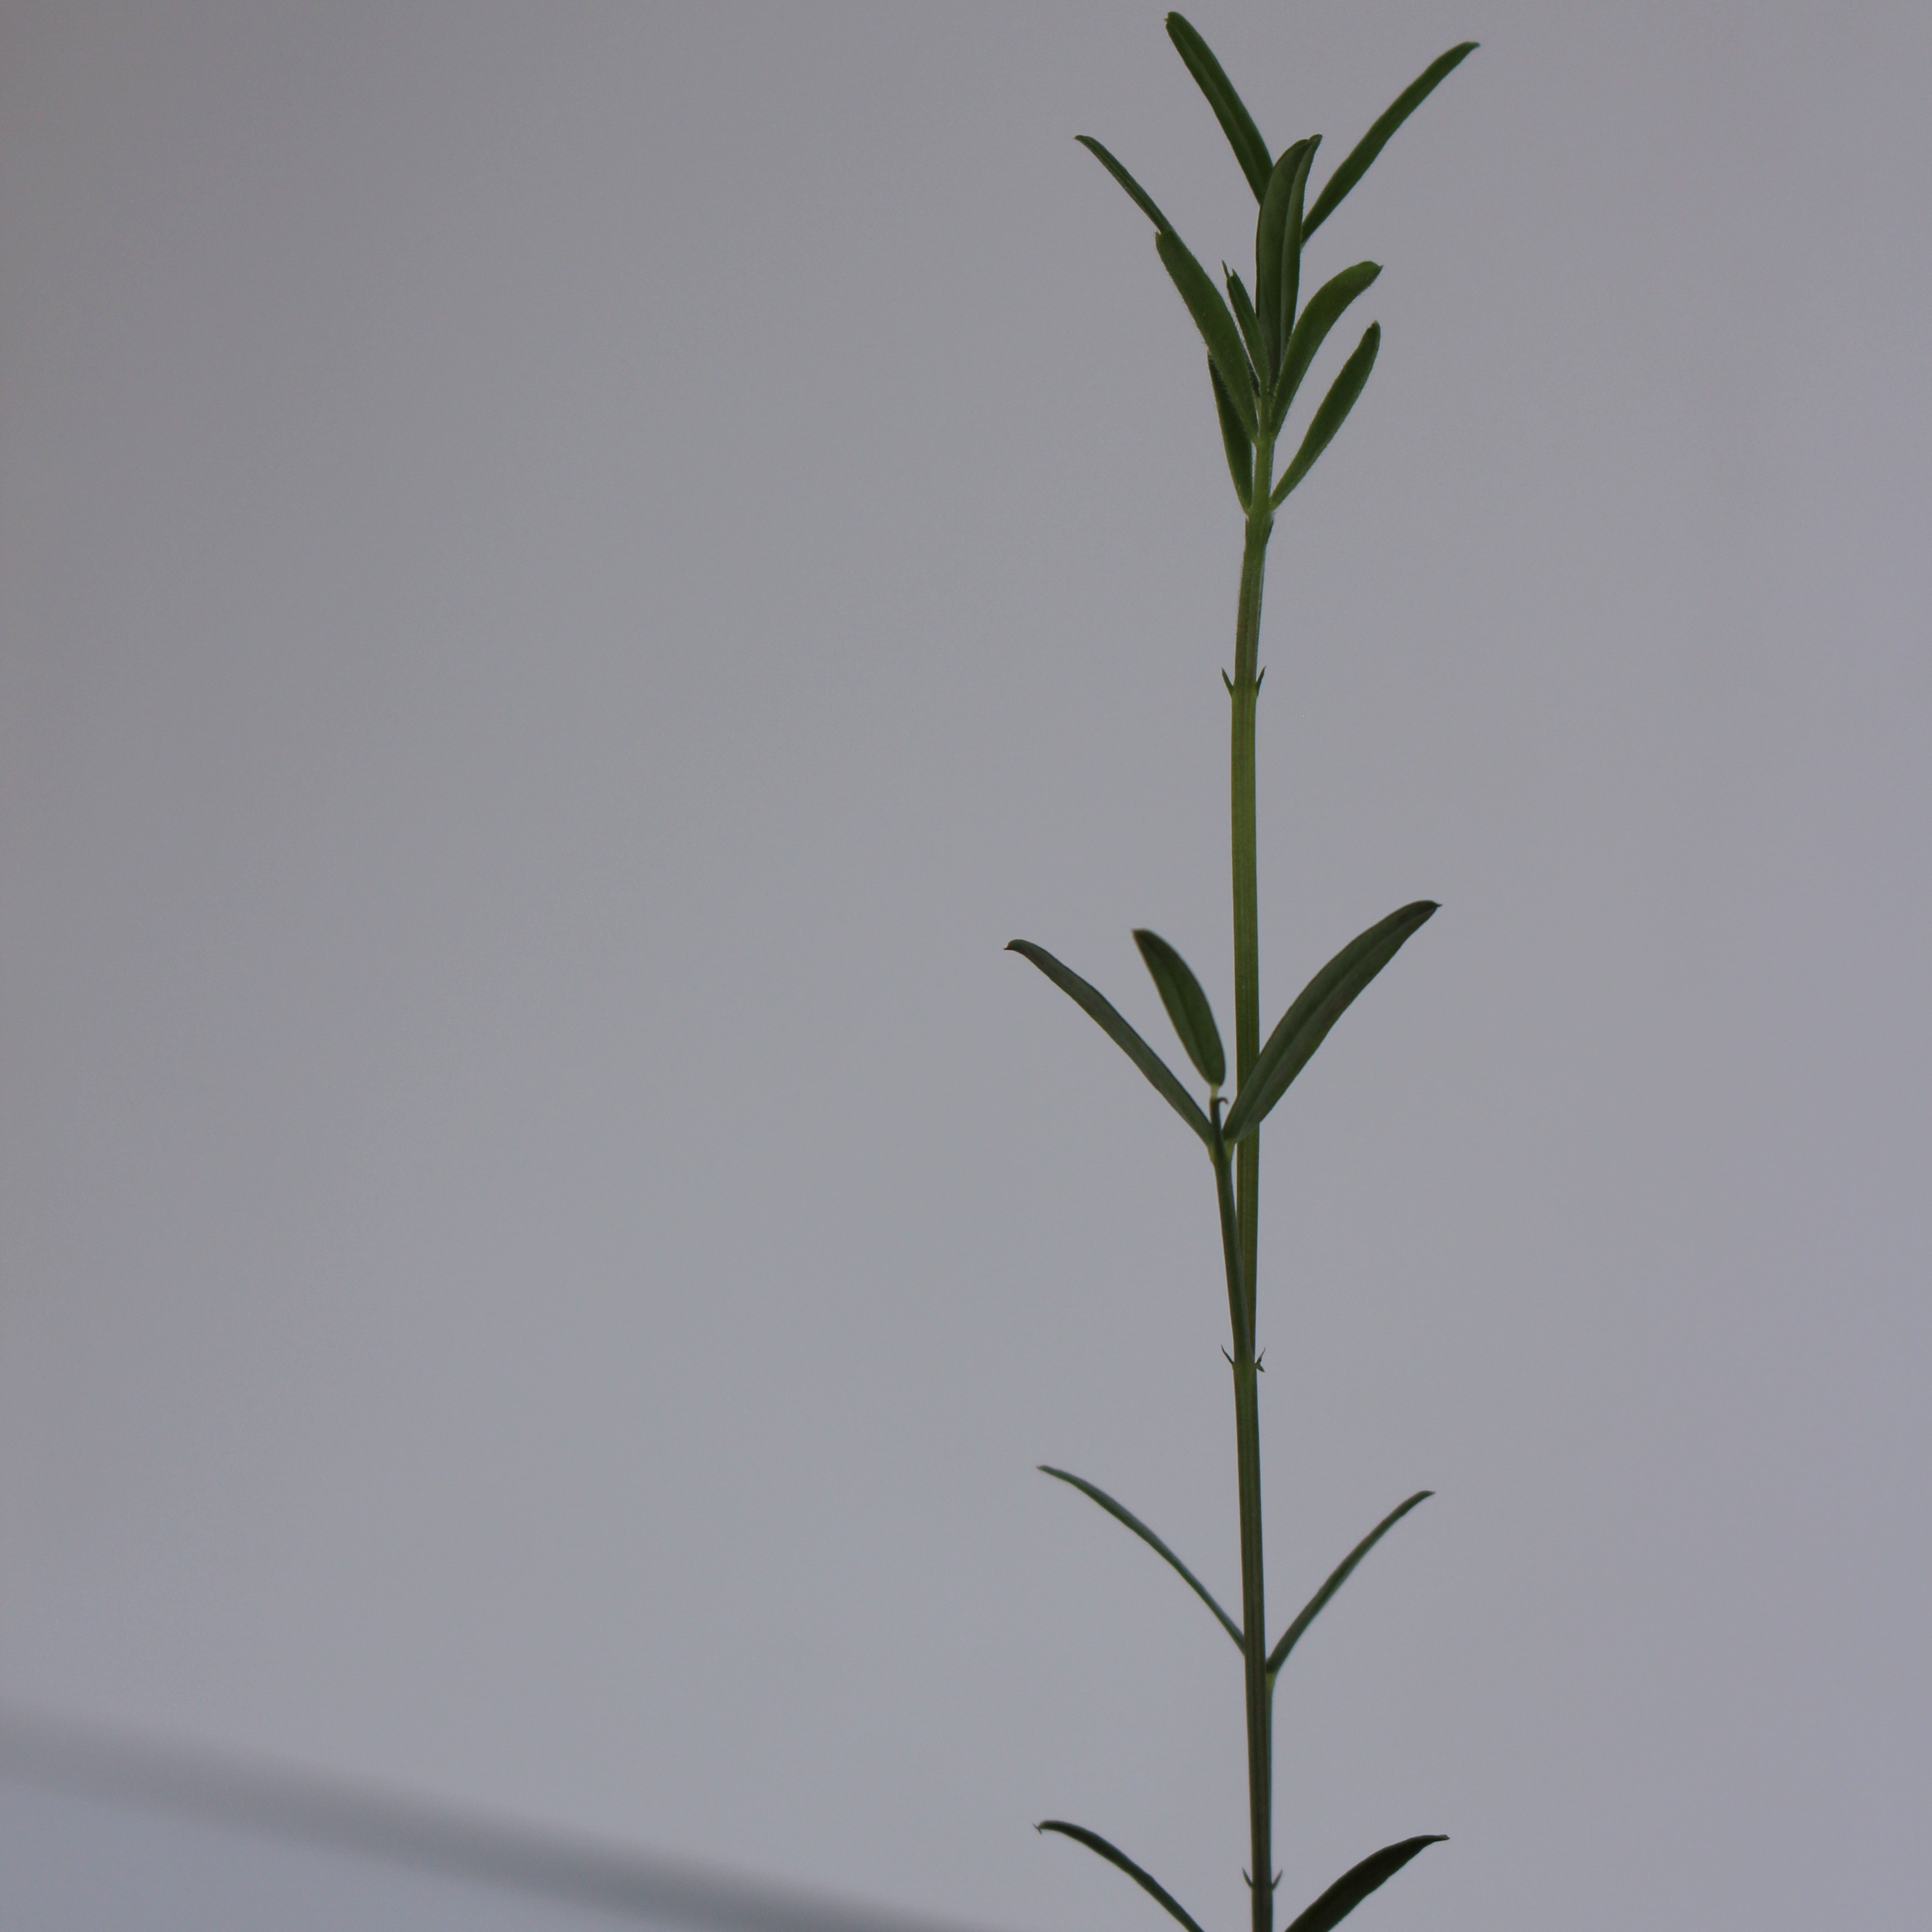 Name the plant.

Vicia sativa
